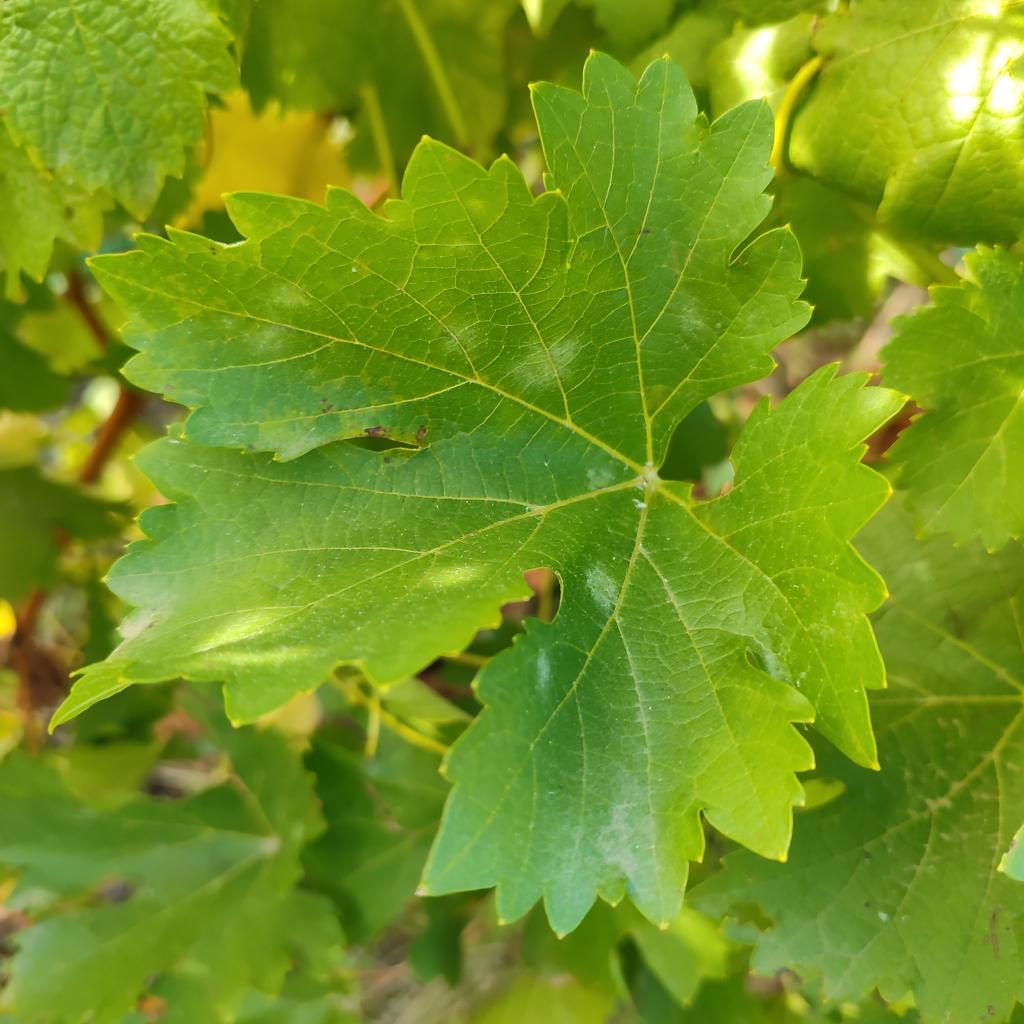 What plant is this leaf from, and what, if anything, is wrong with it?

grapevine, powdery mildew
